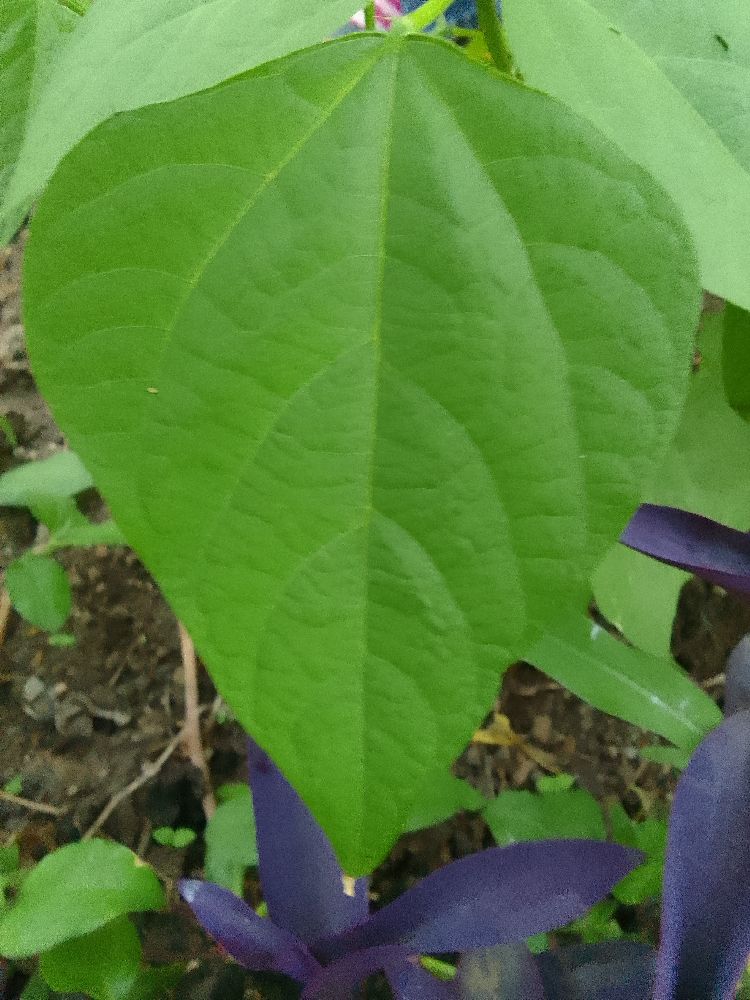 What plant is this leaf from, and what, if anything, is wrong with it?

common bean, healthy
